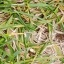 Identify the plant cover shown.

grass
